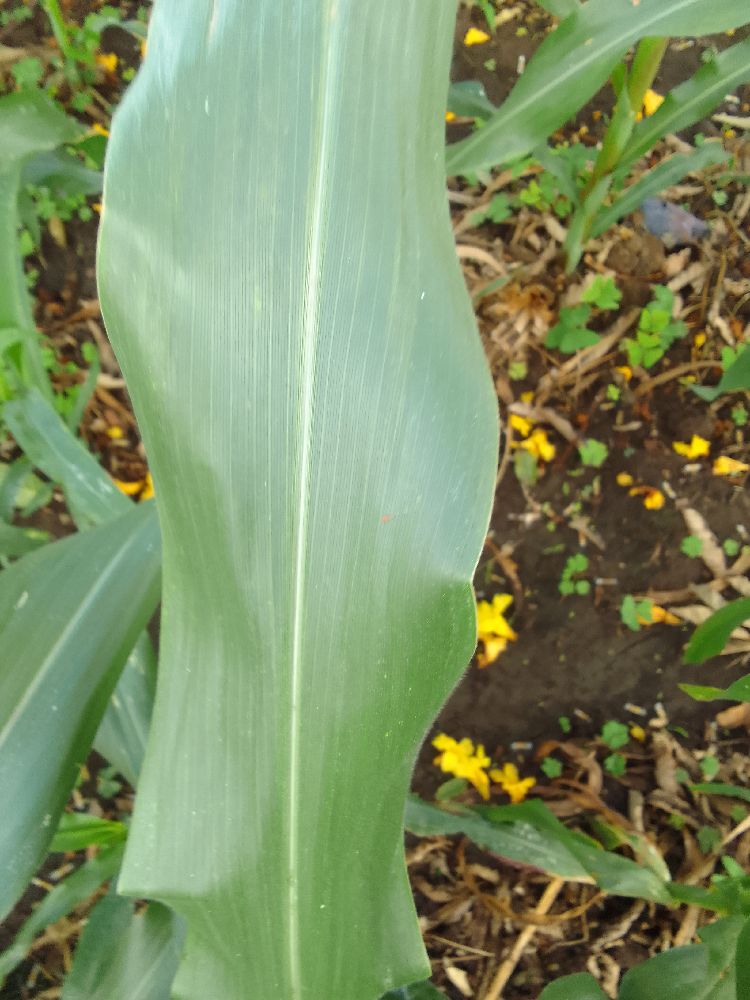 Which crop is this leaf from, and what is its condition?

maize, healthy
